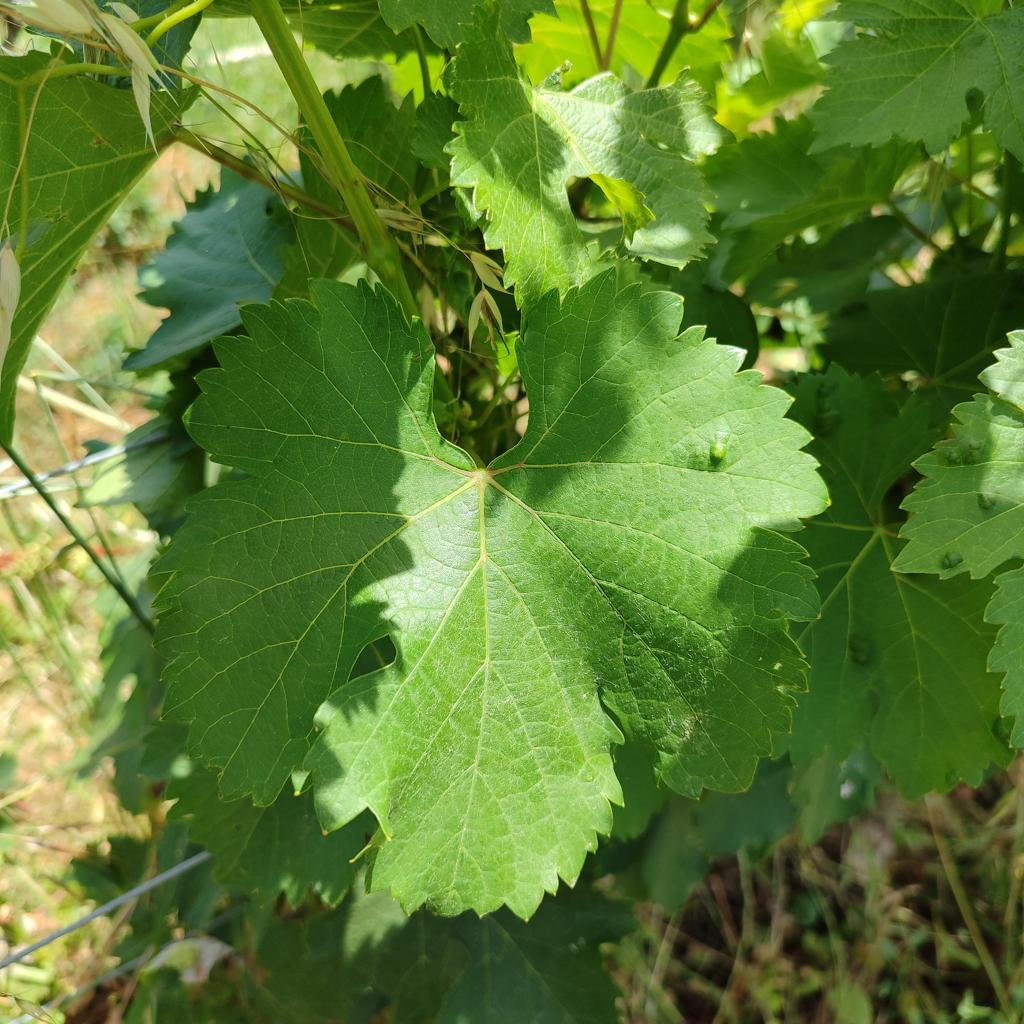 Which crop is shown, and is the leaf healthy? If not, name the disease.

grapevine, erineum mite
